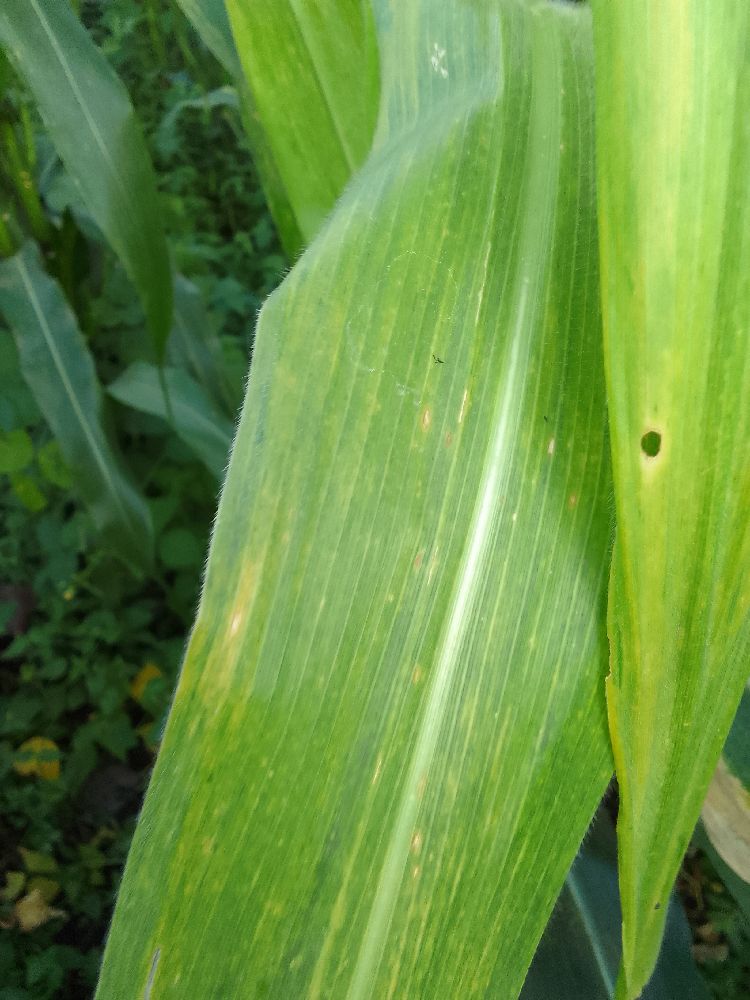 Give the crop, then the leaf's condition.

maize, maize lethal necrosis
